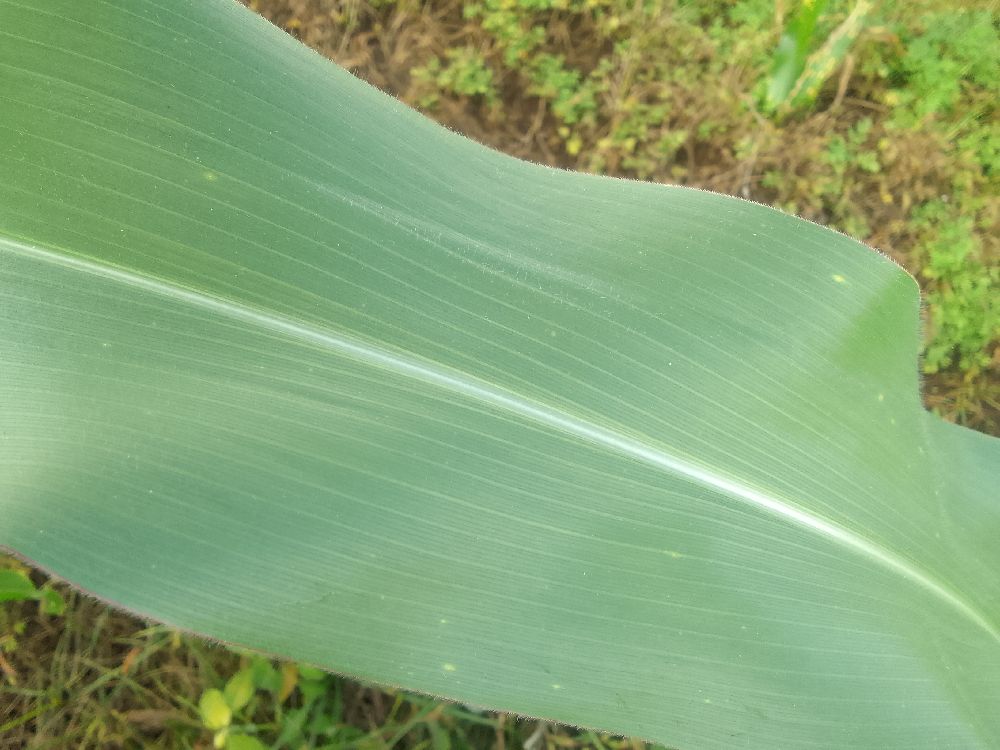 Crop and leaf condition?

maize, healthy
